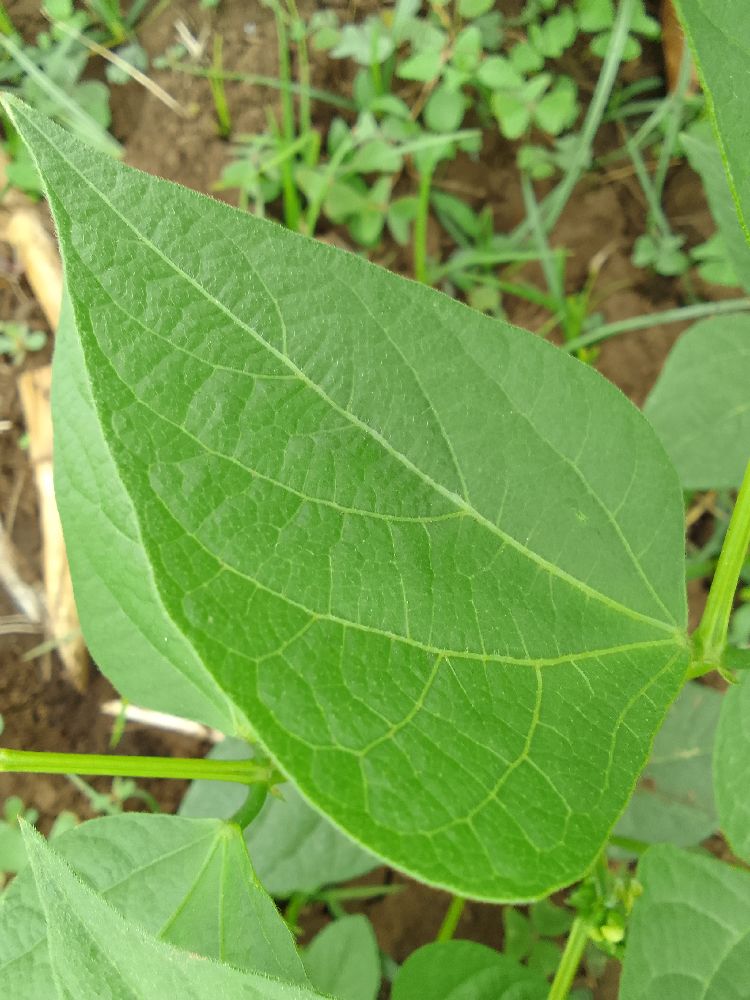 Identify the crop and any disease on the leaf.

common bean, healthy
